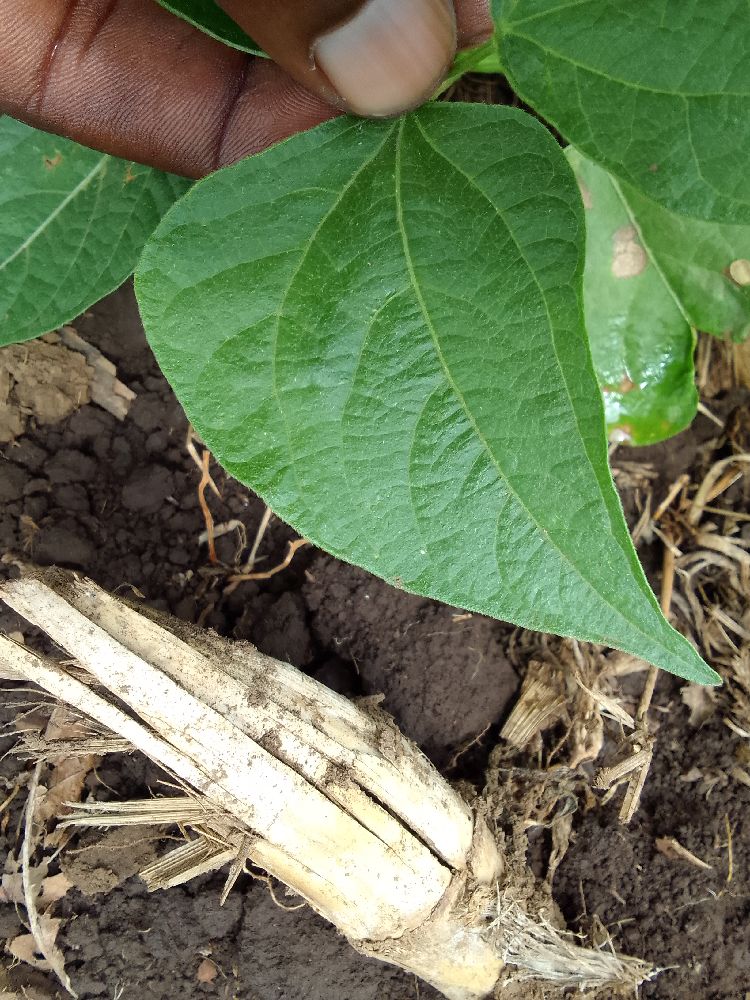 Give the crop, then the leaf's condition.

common bean, healthy
